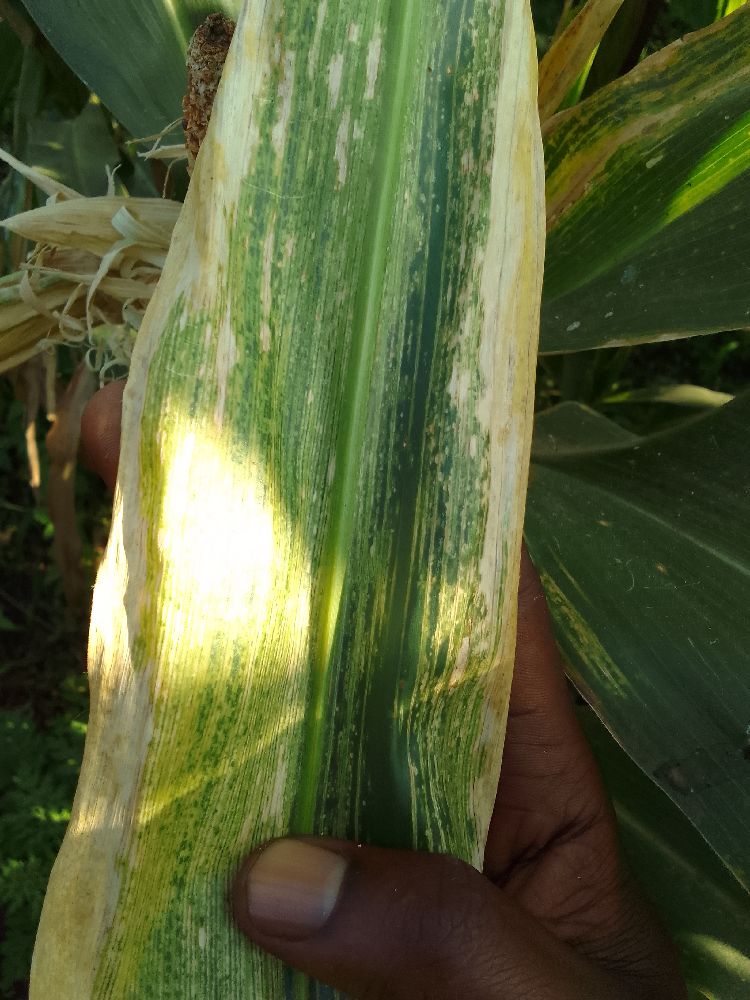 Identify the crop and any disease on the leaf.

maize, maize lethal necrosis
